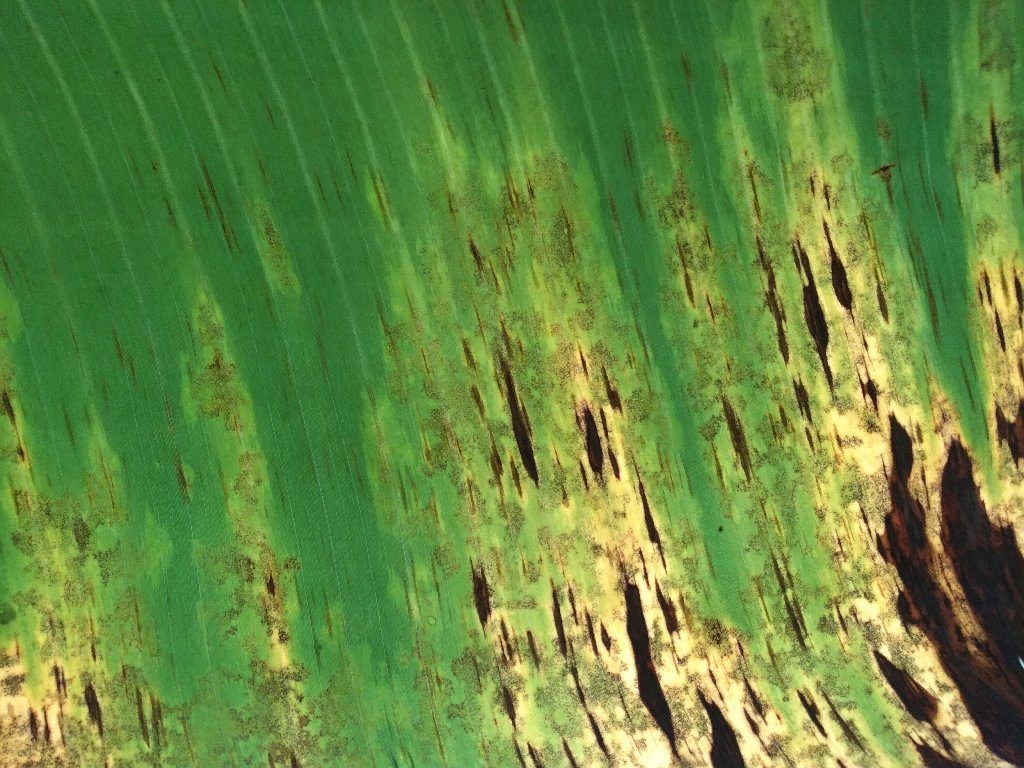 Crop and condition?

banana, black sigatoka
